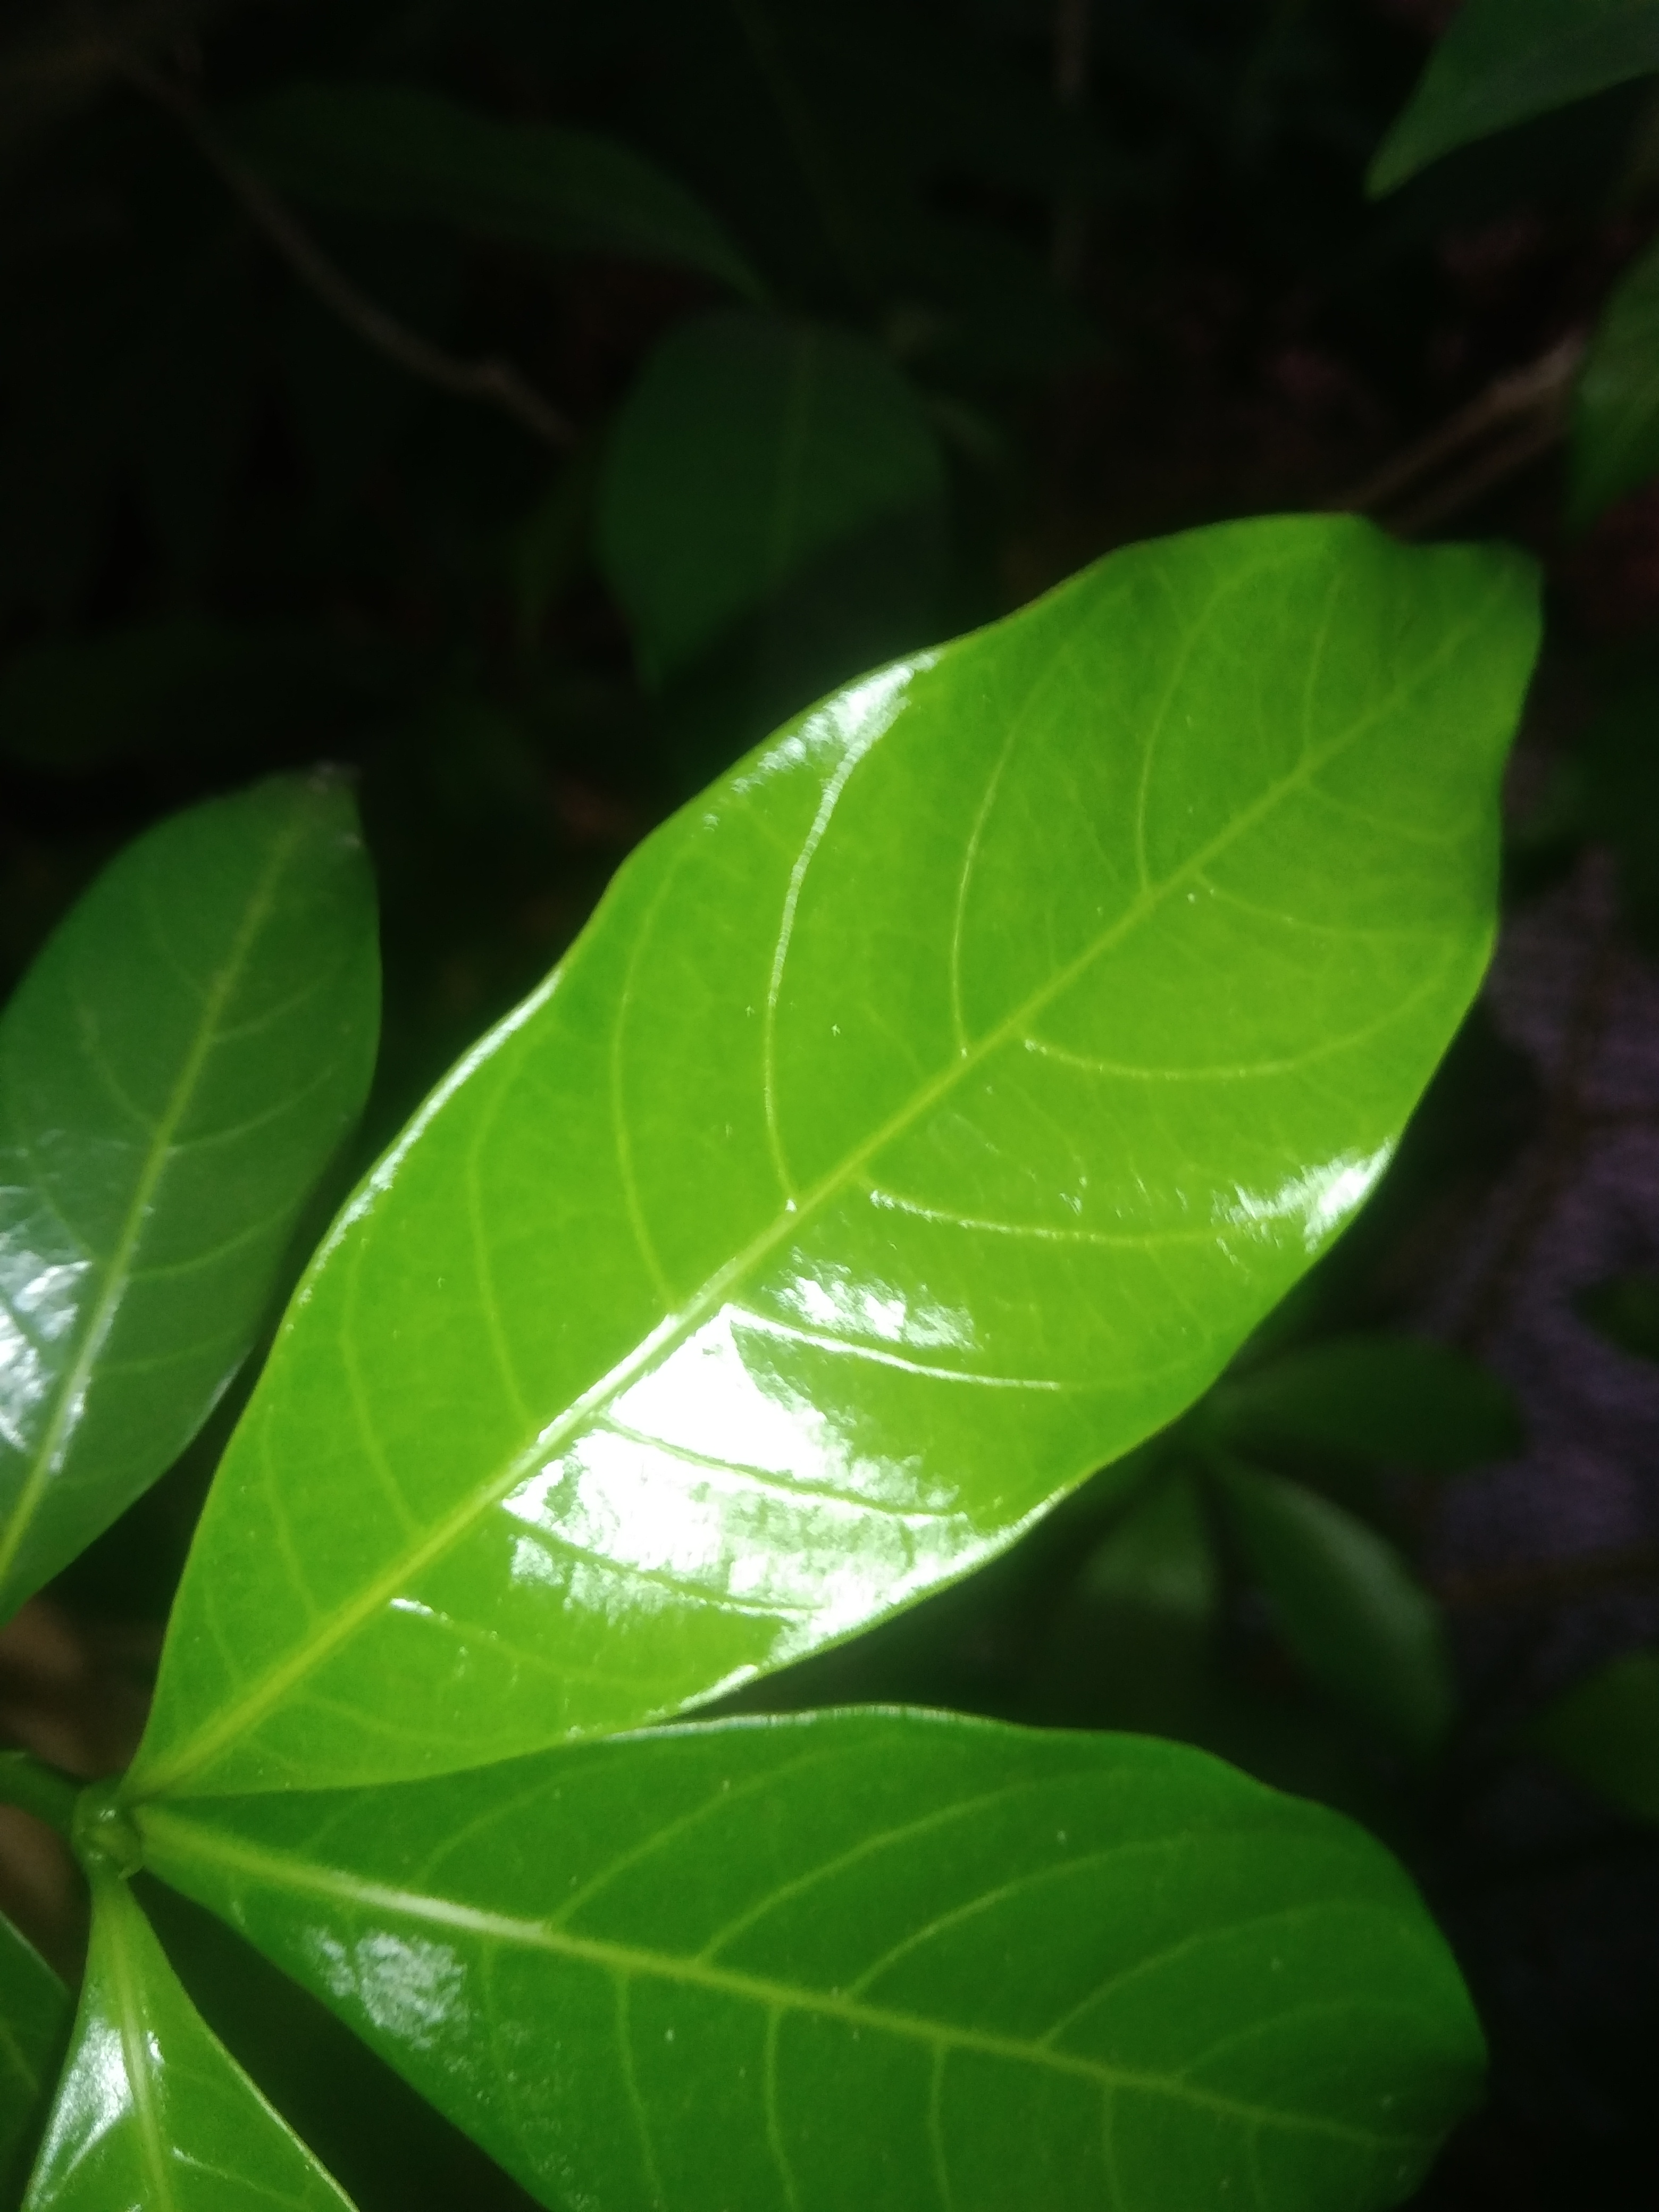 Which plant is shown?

togor
